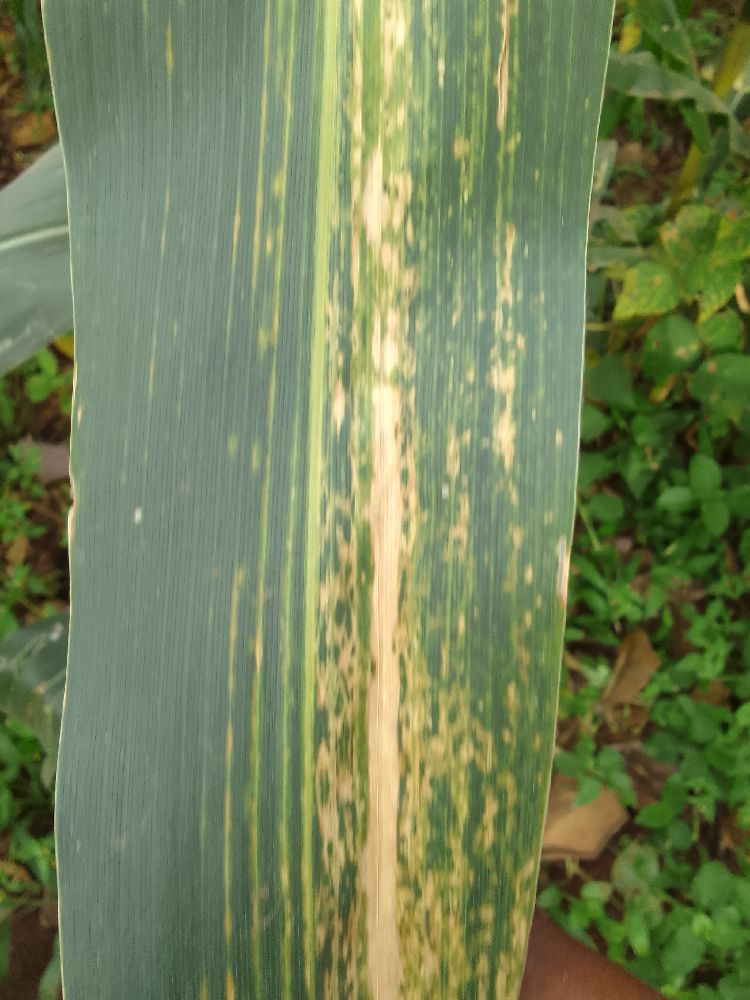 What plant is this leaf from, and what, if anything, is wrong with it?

maize, maize lethal necrosis
